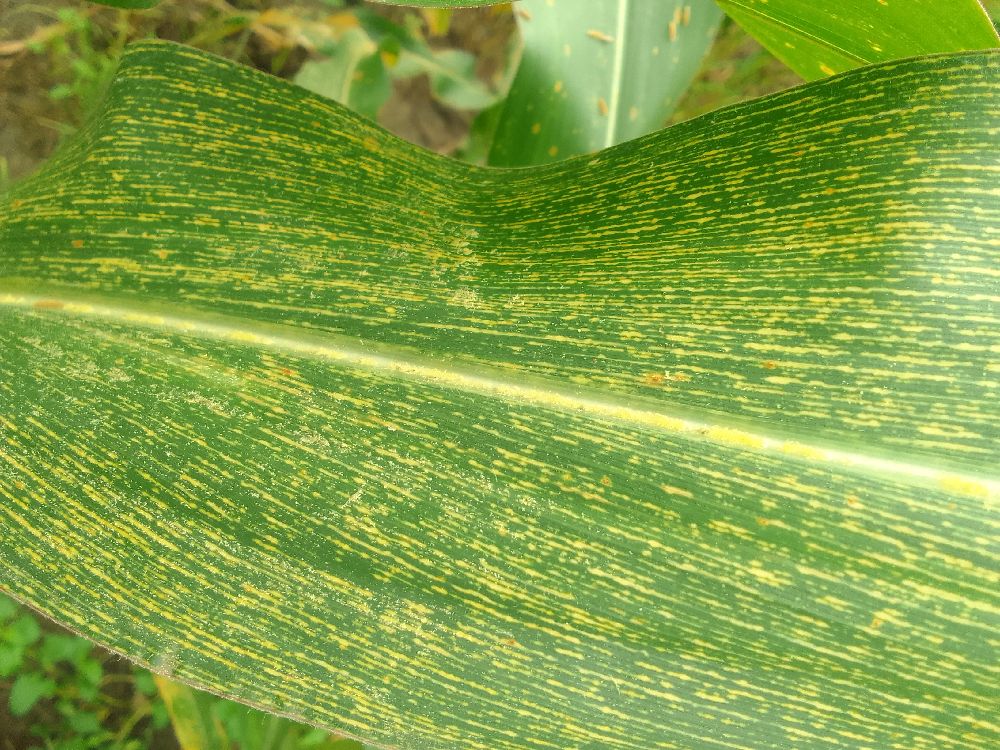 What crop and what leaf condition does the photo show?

maize, maize streak virus
